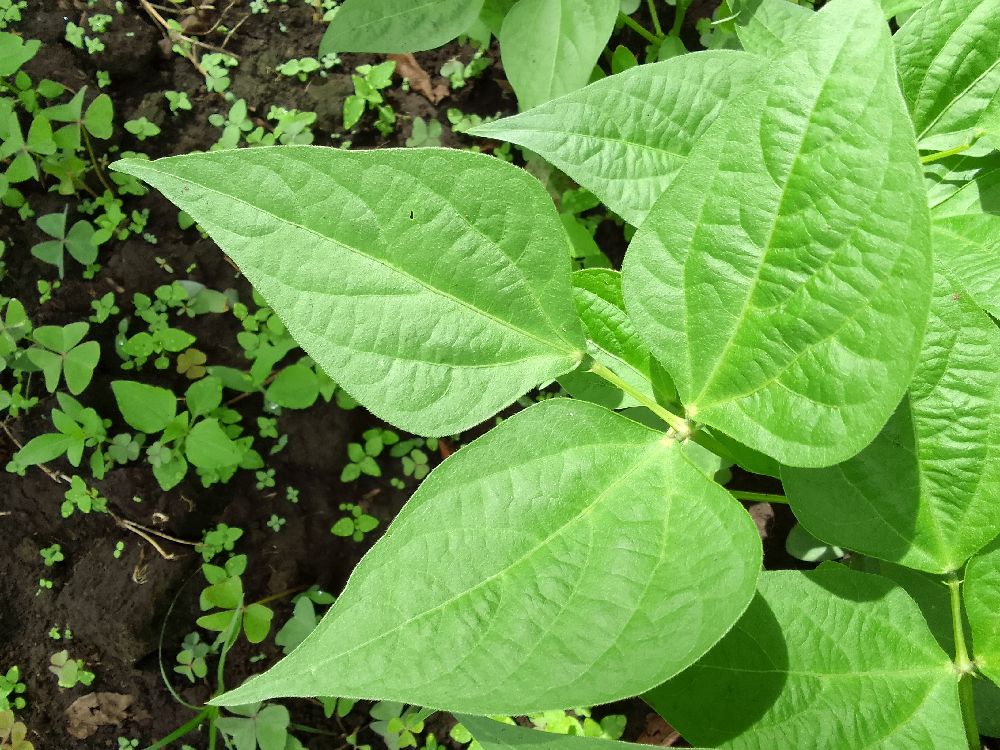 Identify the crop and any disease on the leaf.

common bean, healthy
